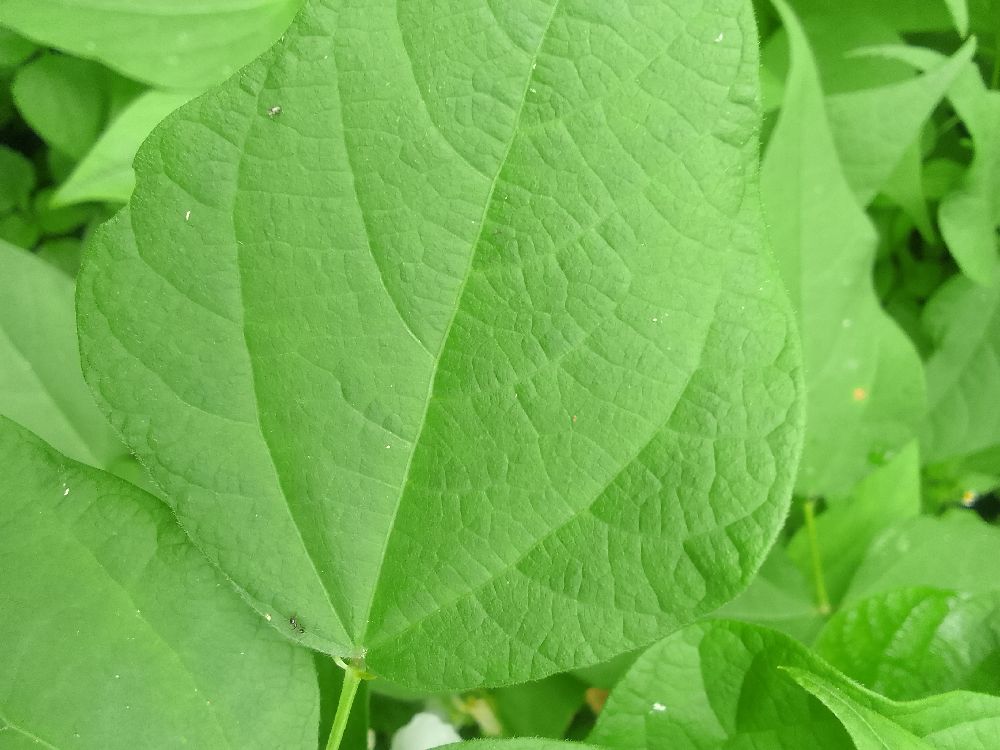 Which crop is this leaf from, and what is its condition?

common bean, healthy
